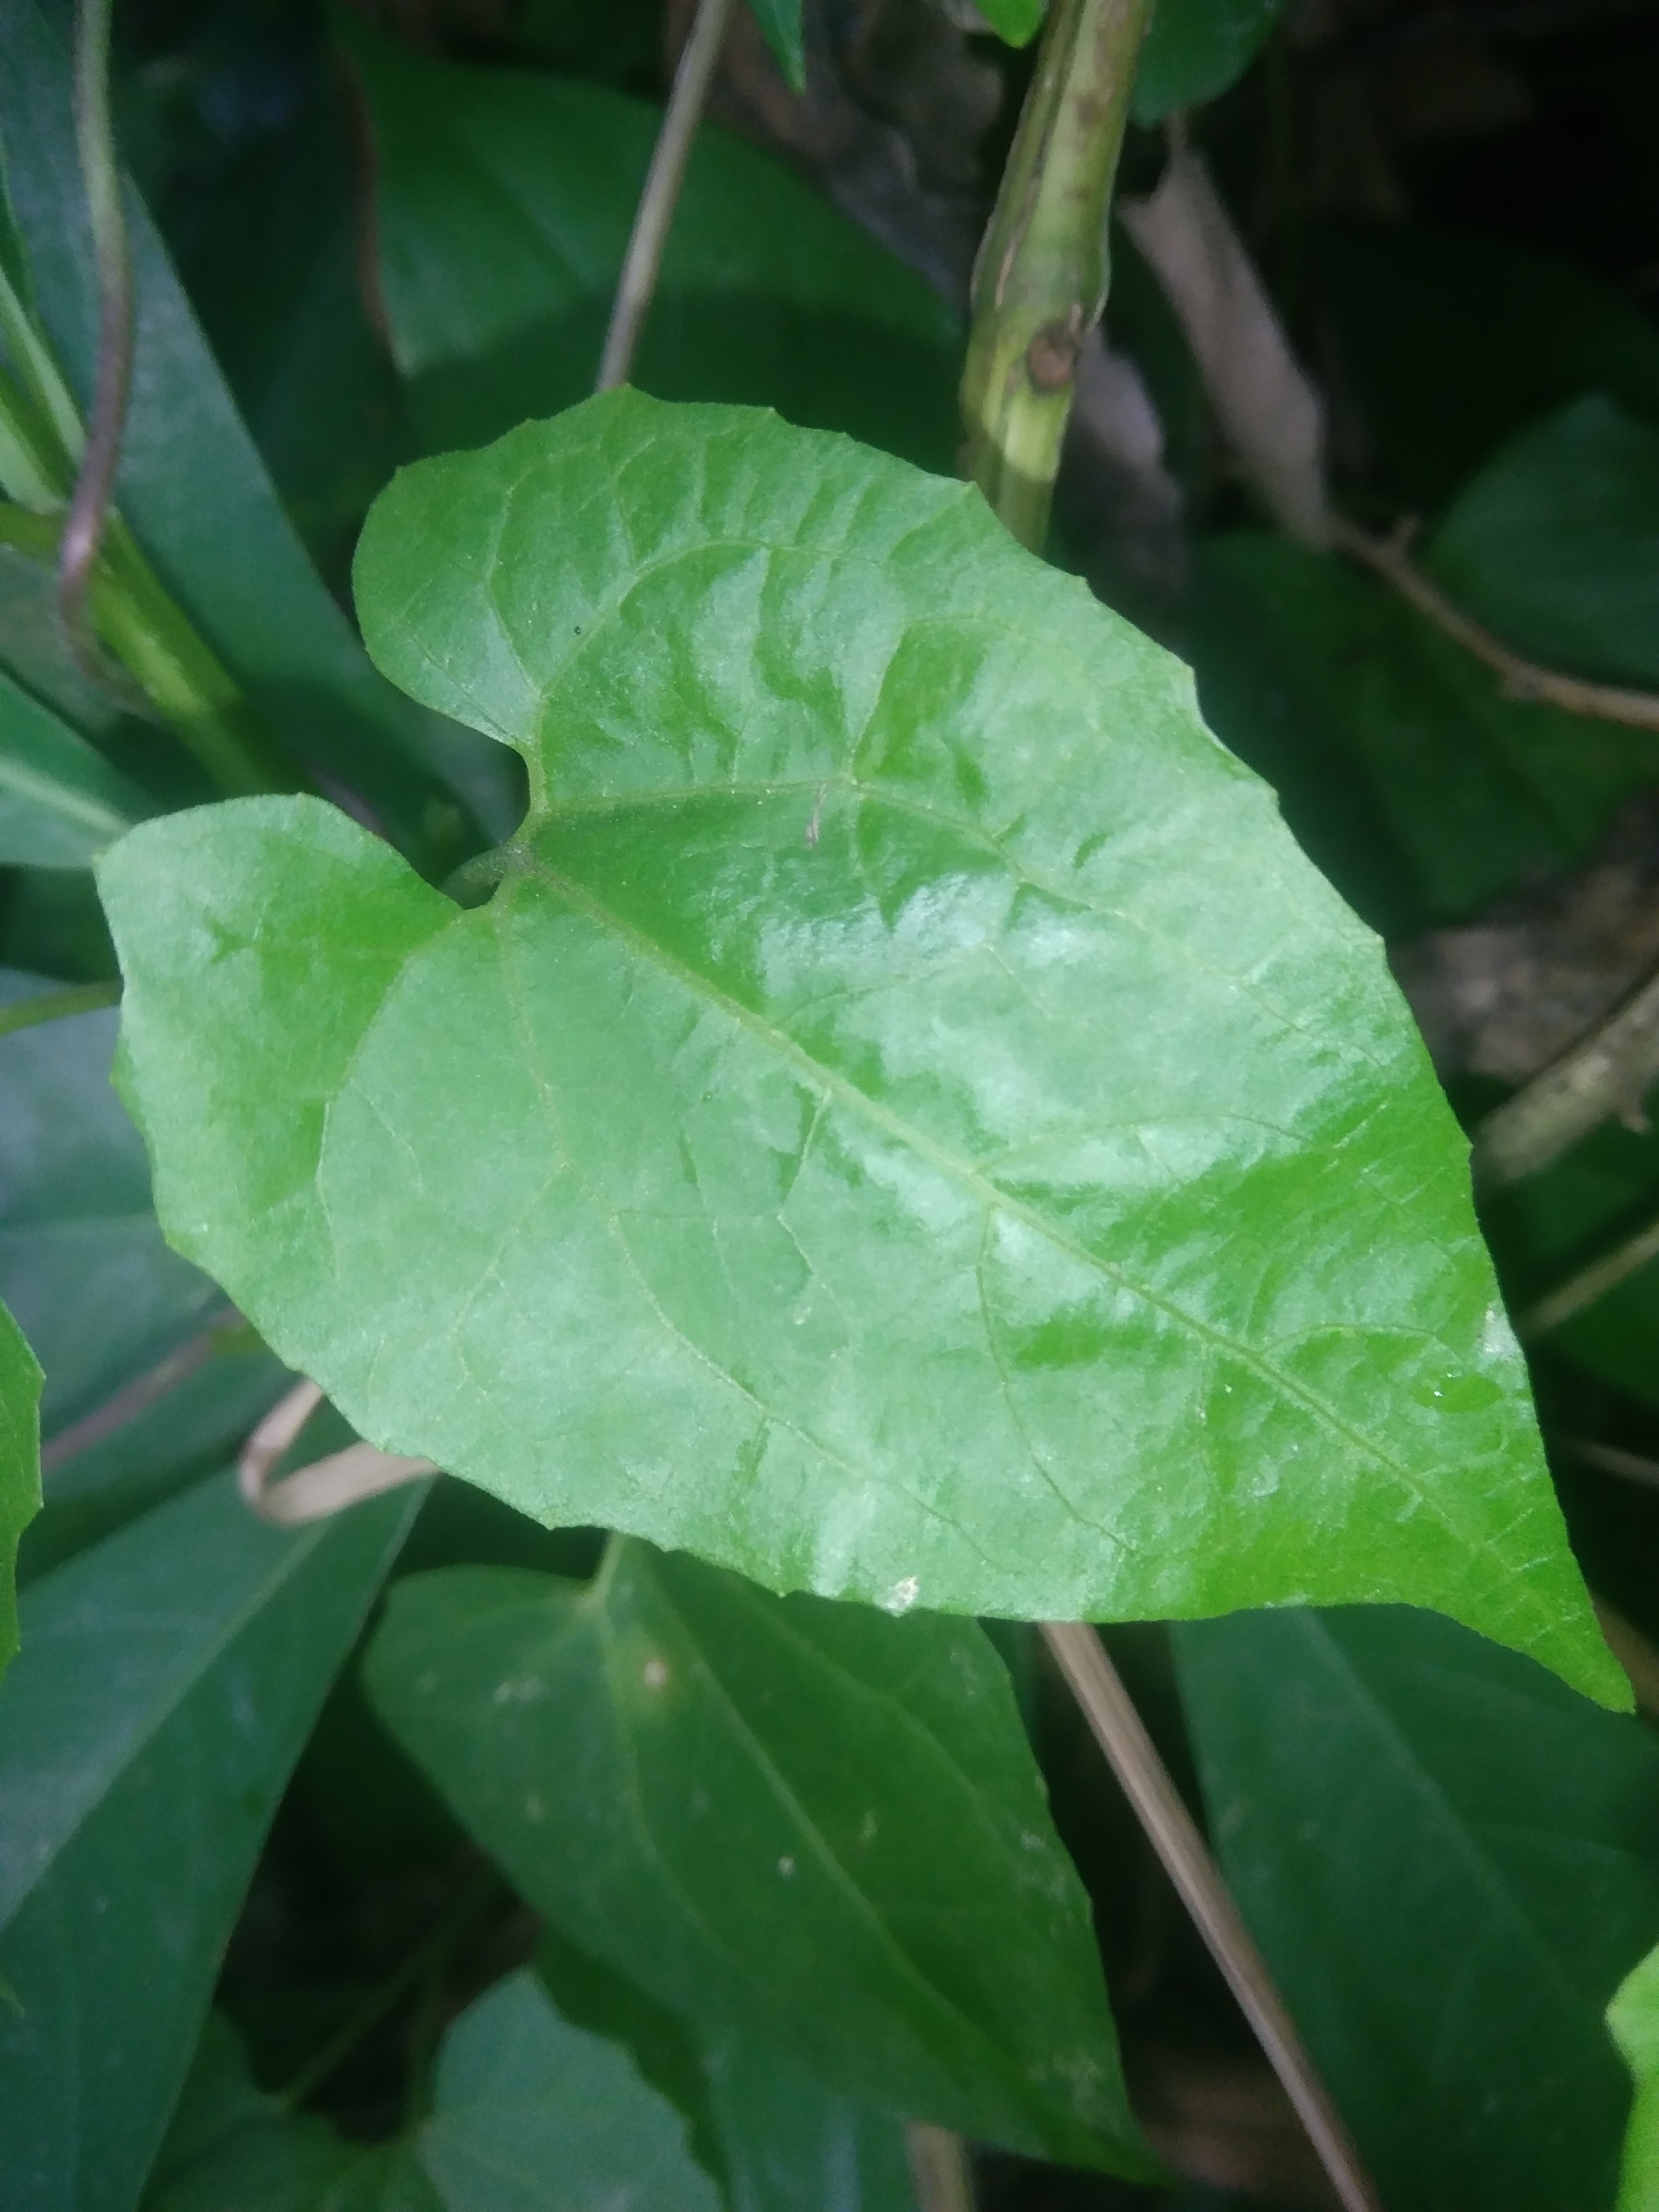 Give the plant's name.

bitter vine
